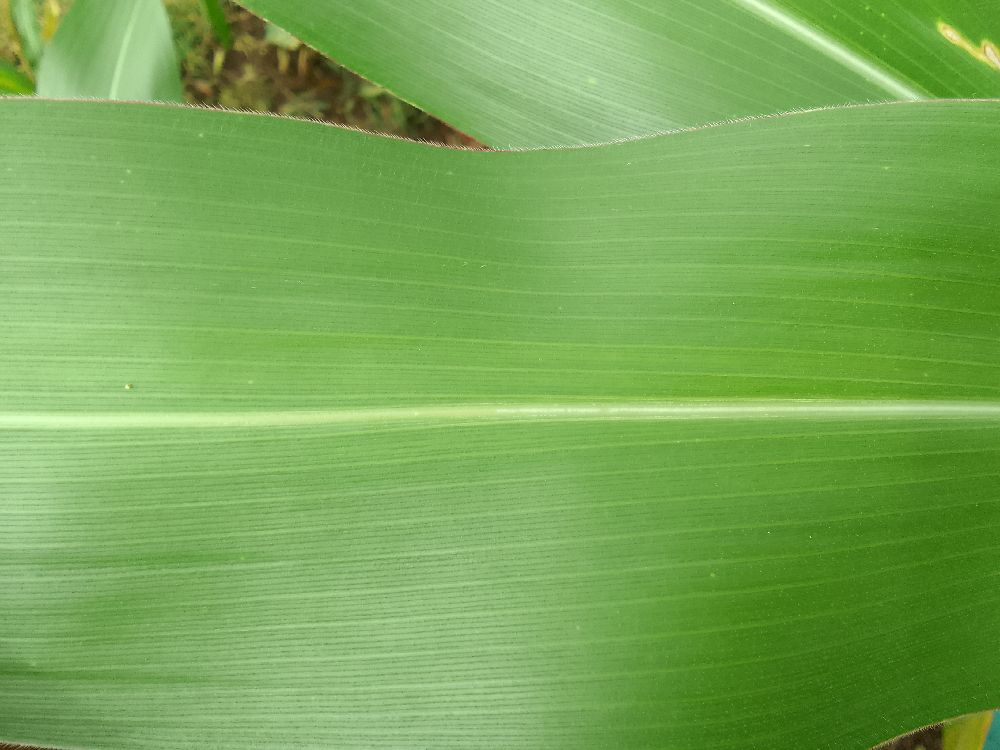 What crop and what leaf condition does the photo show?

maize, healthy
